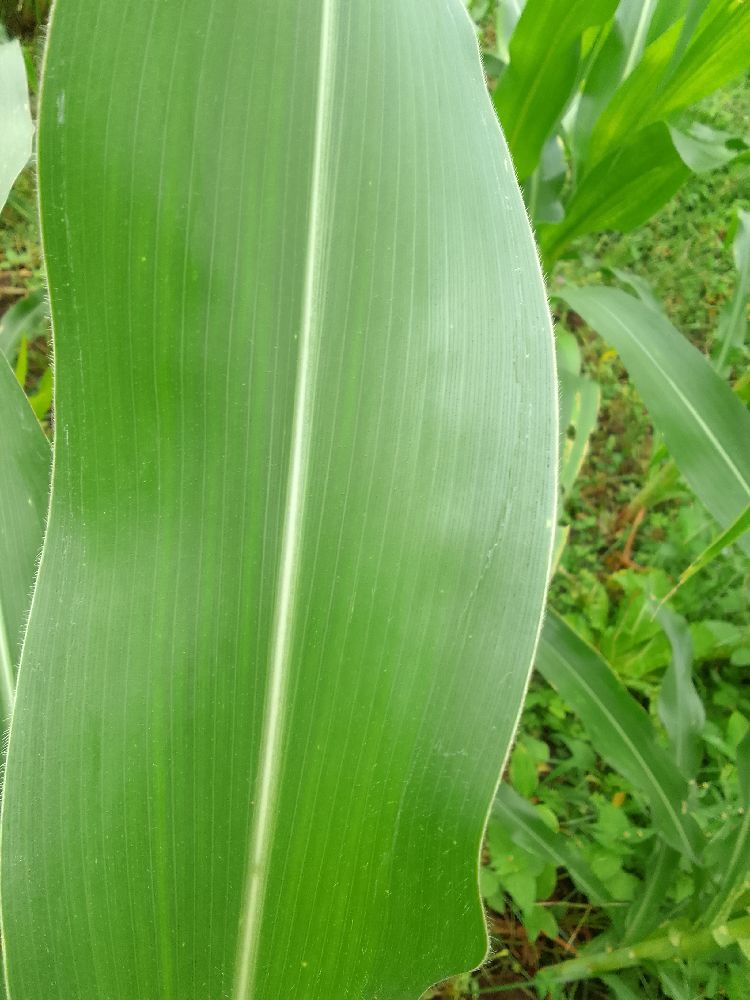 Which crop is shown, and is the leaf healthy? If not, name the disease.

maize, healthy
